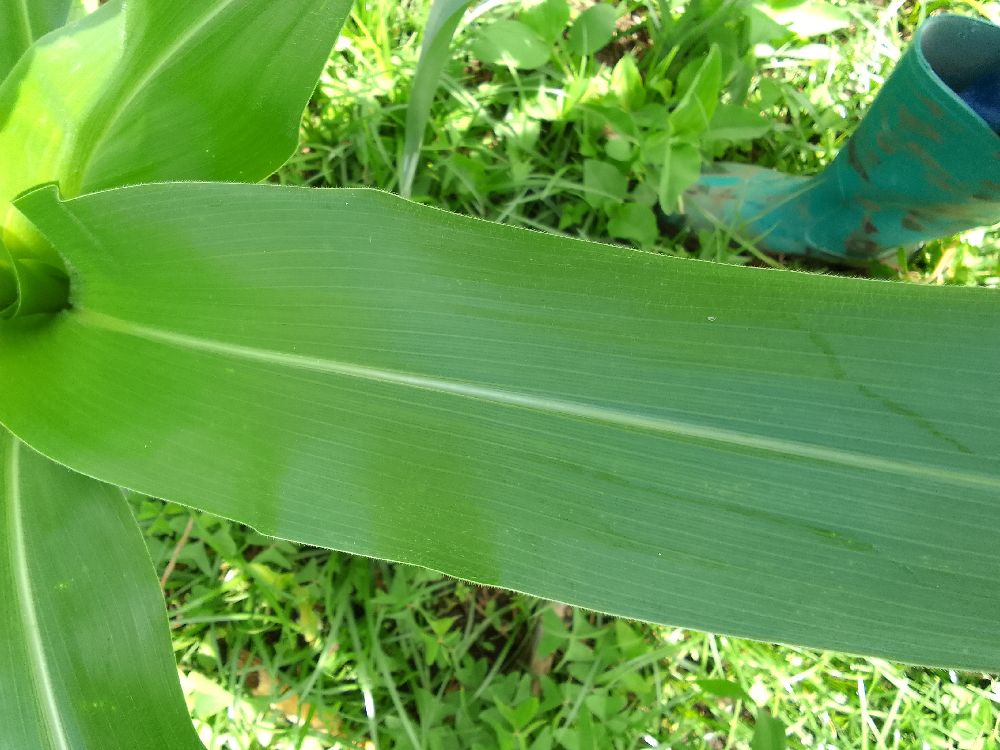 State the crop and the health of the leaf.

maize, healthy
